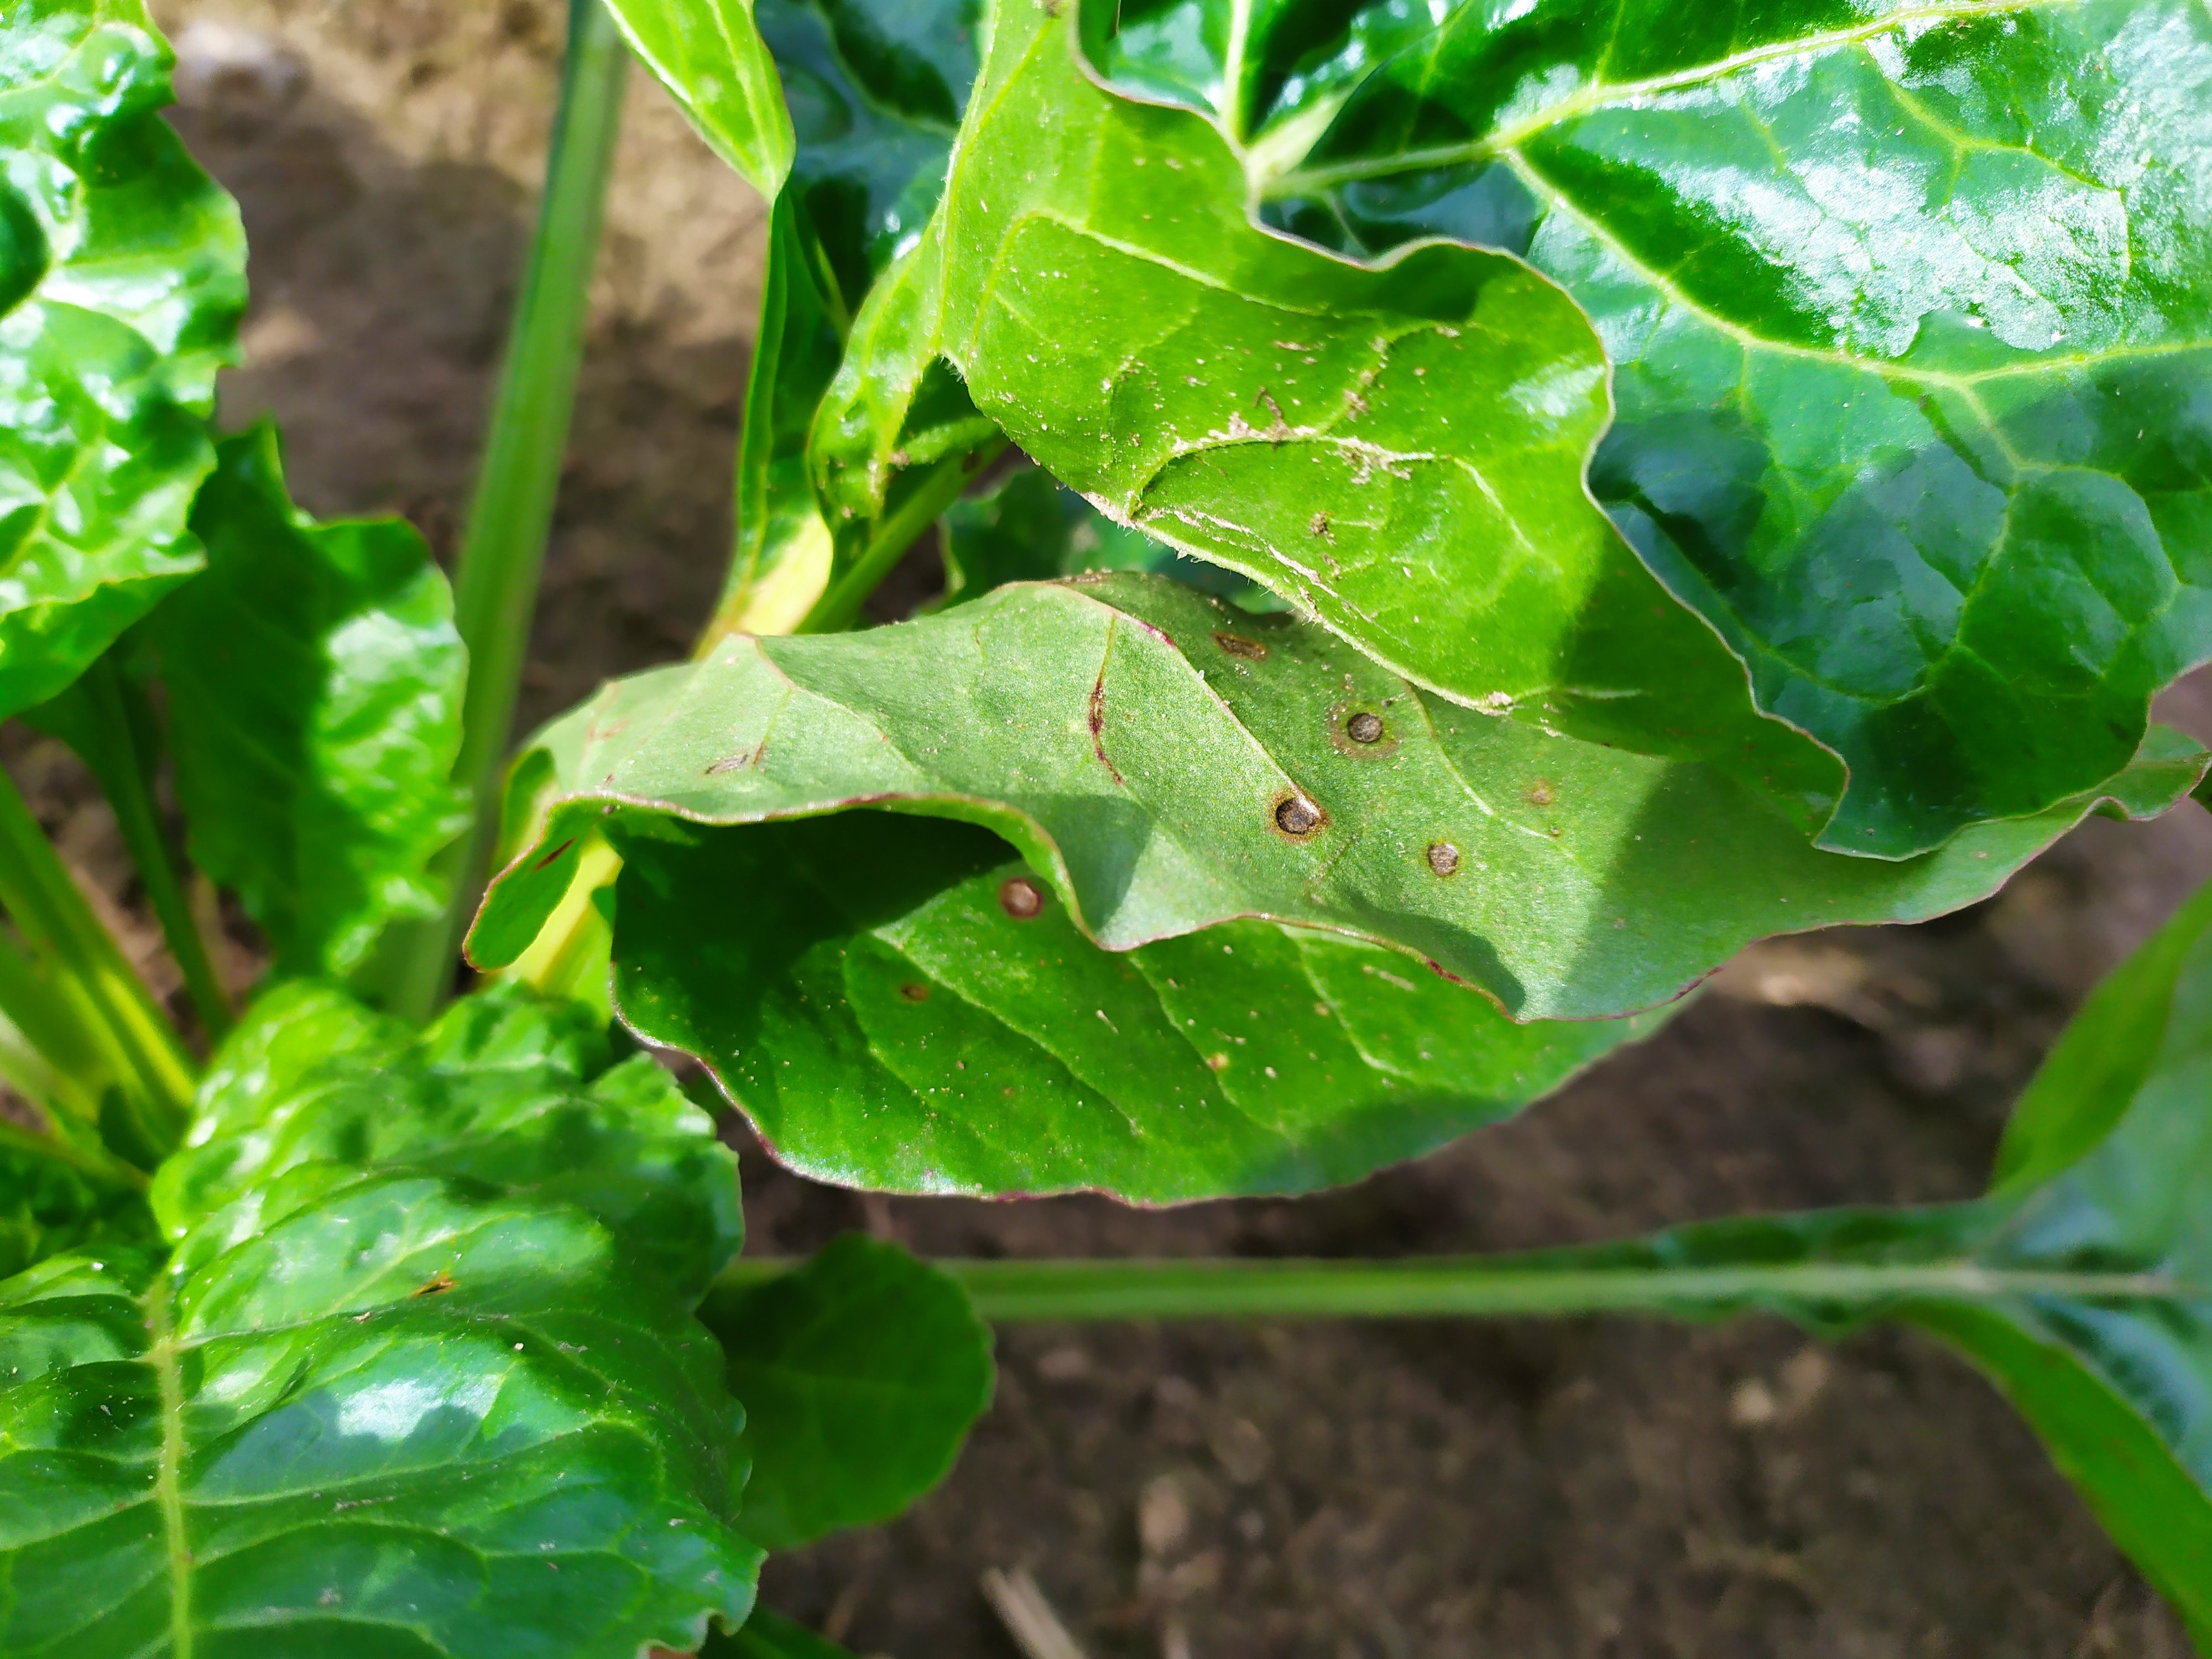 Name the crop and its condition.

beet, cercospora
